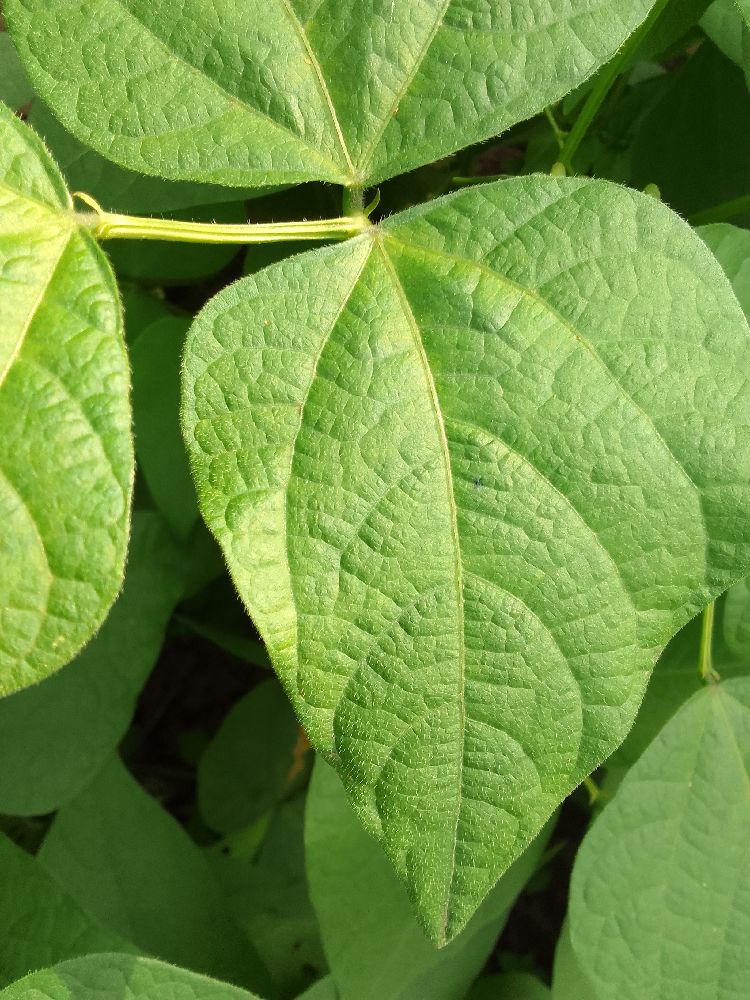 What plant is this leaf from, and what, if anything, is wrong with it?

common bean, healthy
